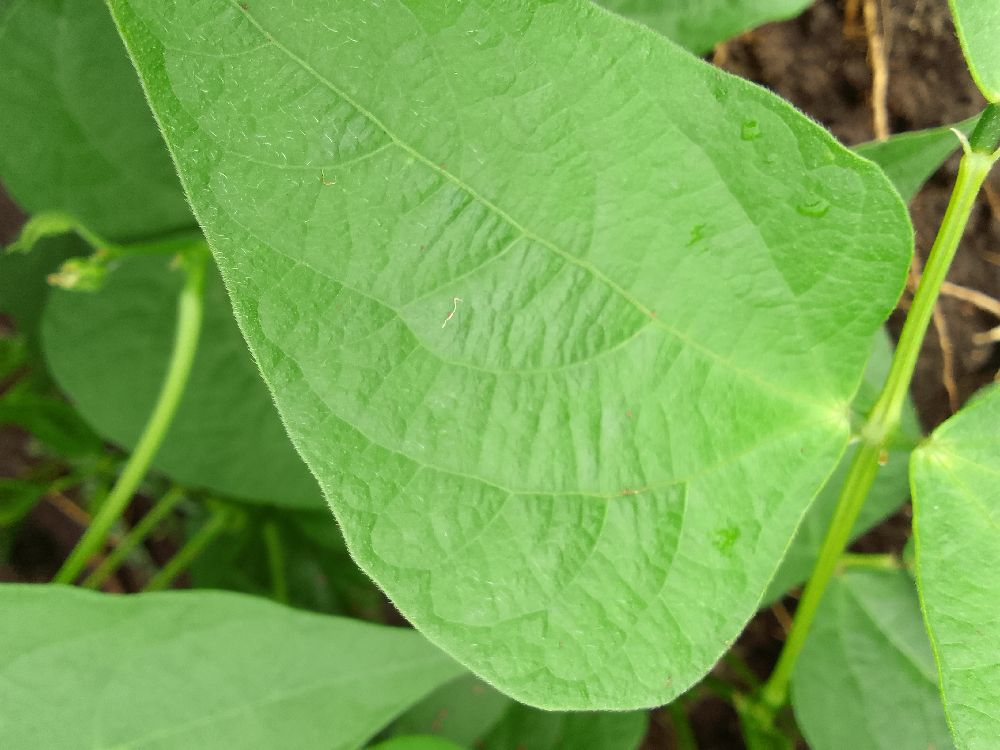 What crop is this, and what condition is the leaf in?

common bean, healthy
